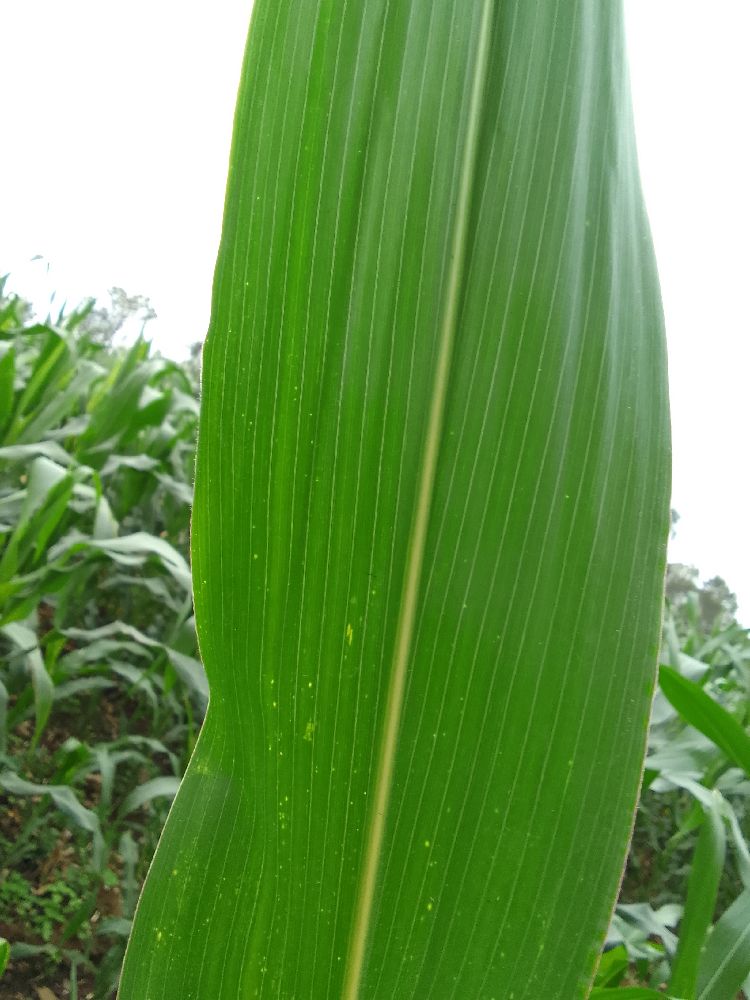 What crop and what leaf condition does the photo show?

maize, healthy
